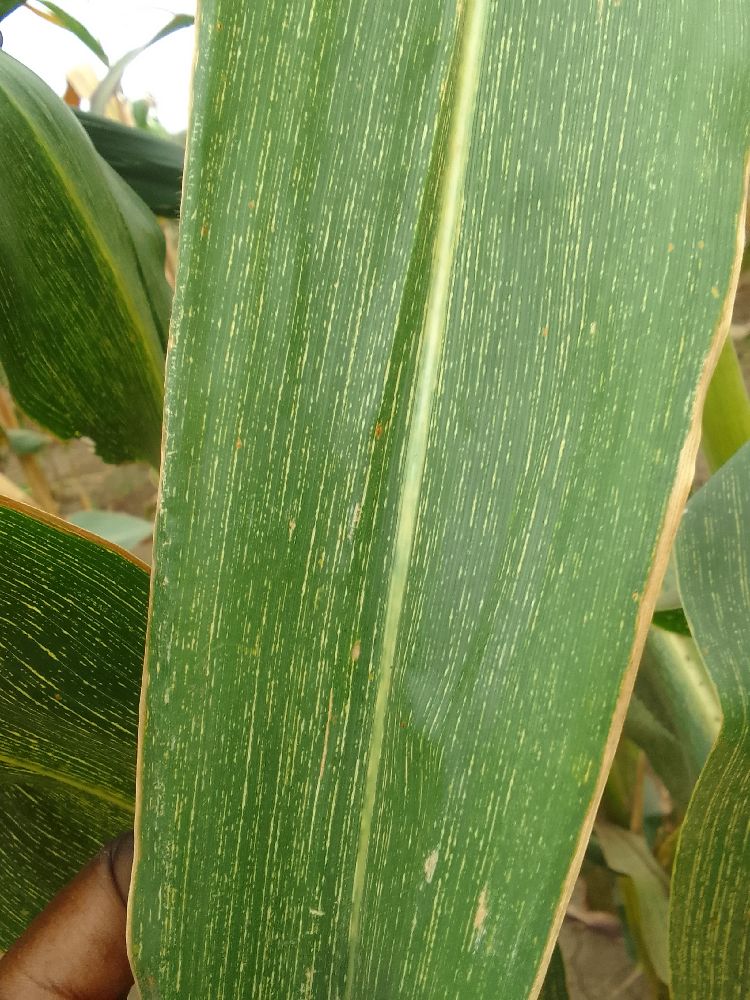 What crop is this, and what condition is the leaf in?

maize, maize streak virus
